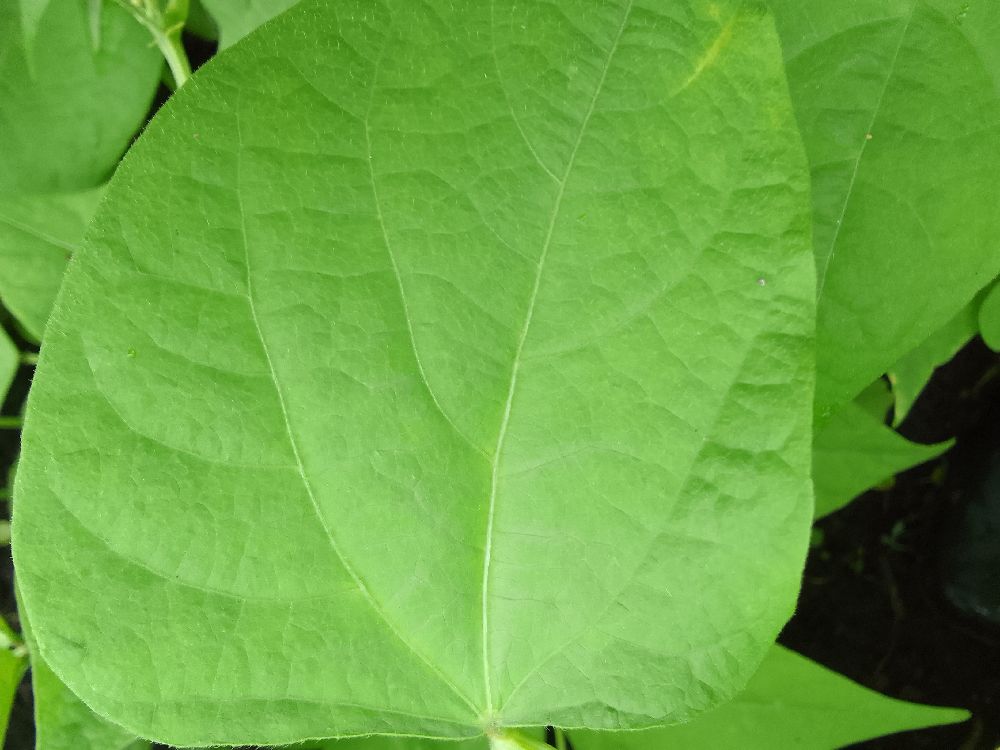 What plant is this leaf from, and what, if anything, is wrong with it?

maize, healthy
